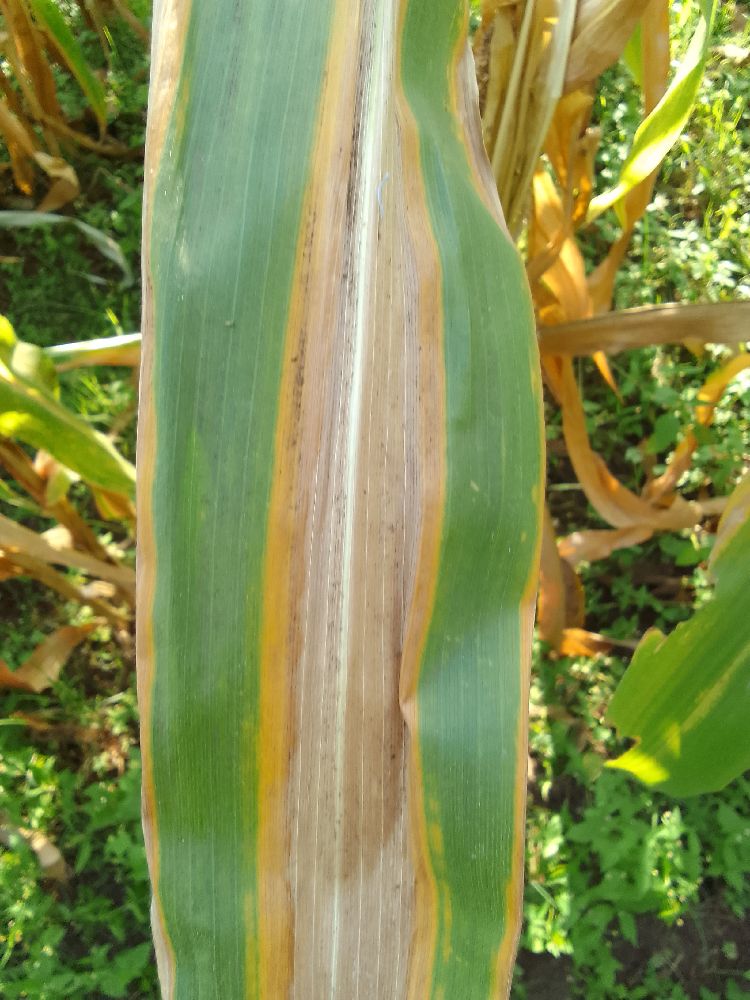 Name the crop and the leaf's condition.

maize, maize lethal necrosis
